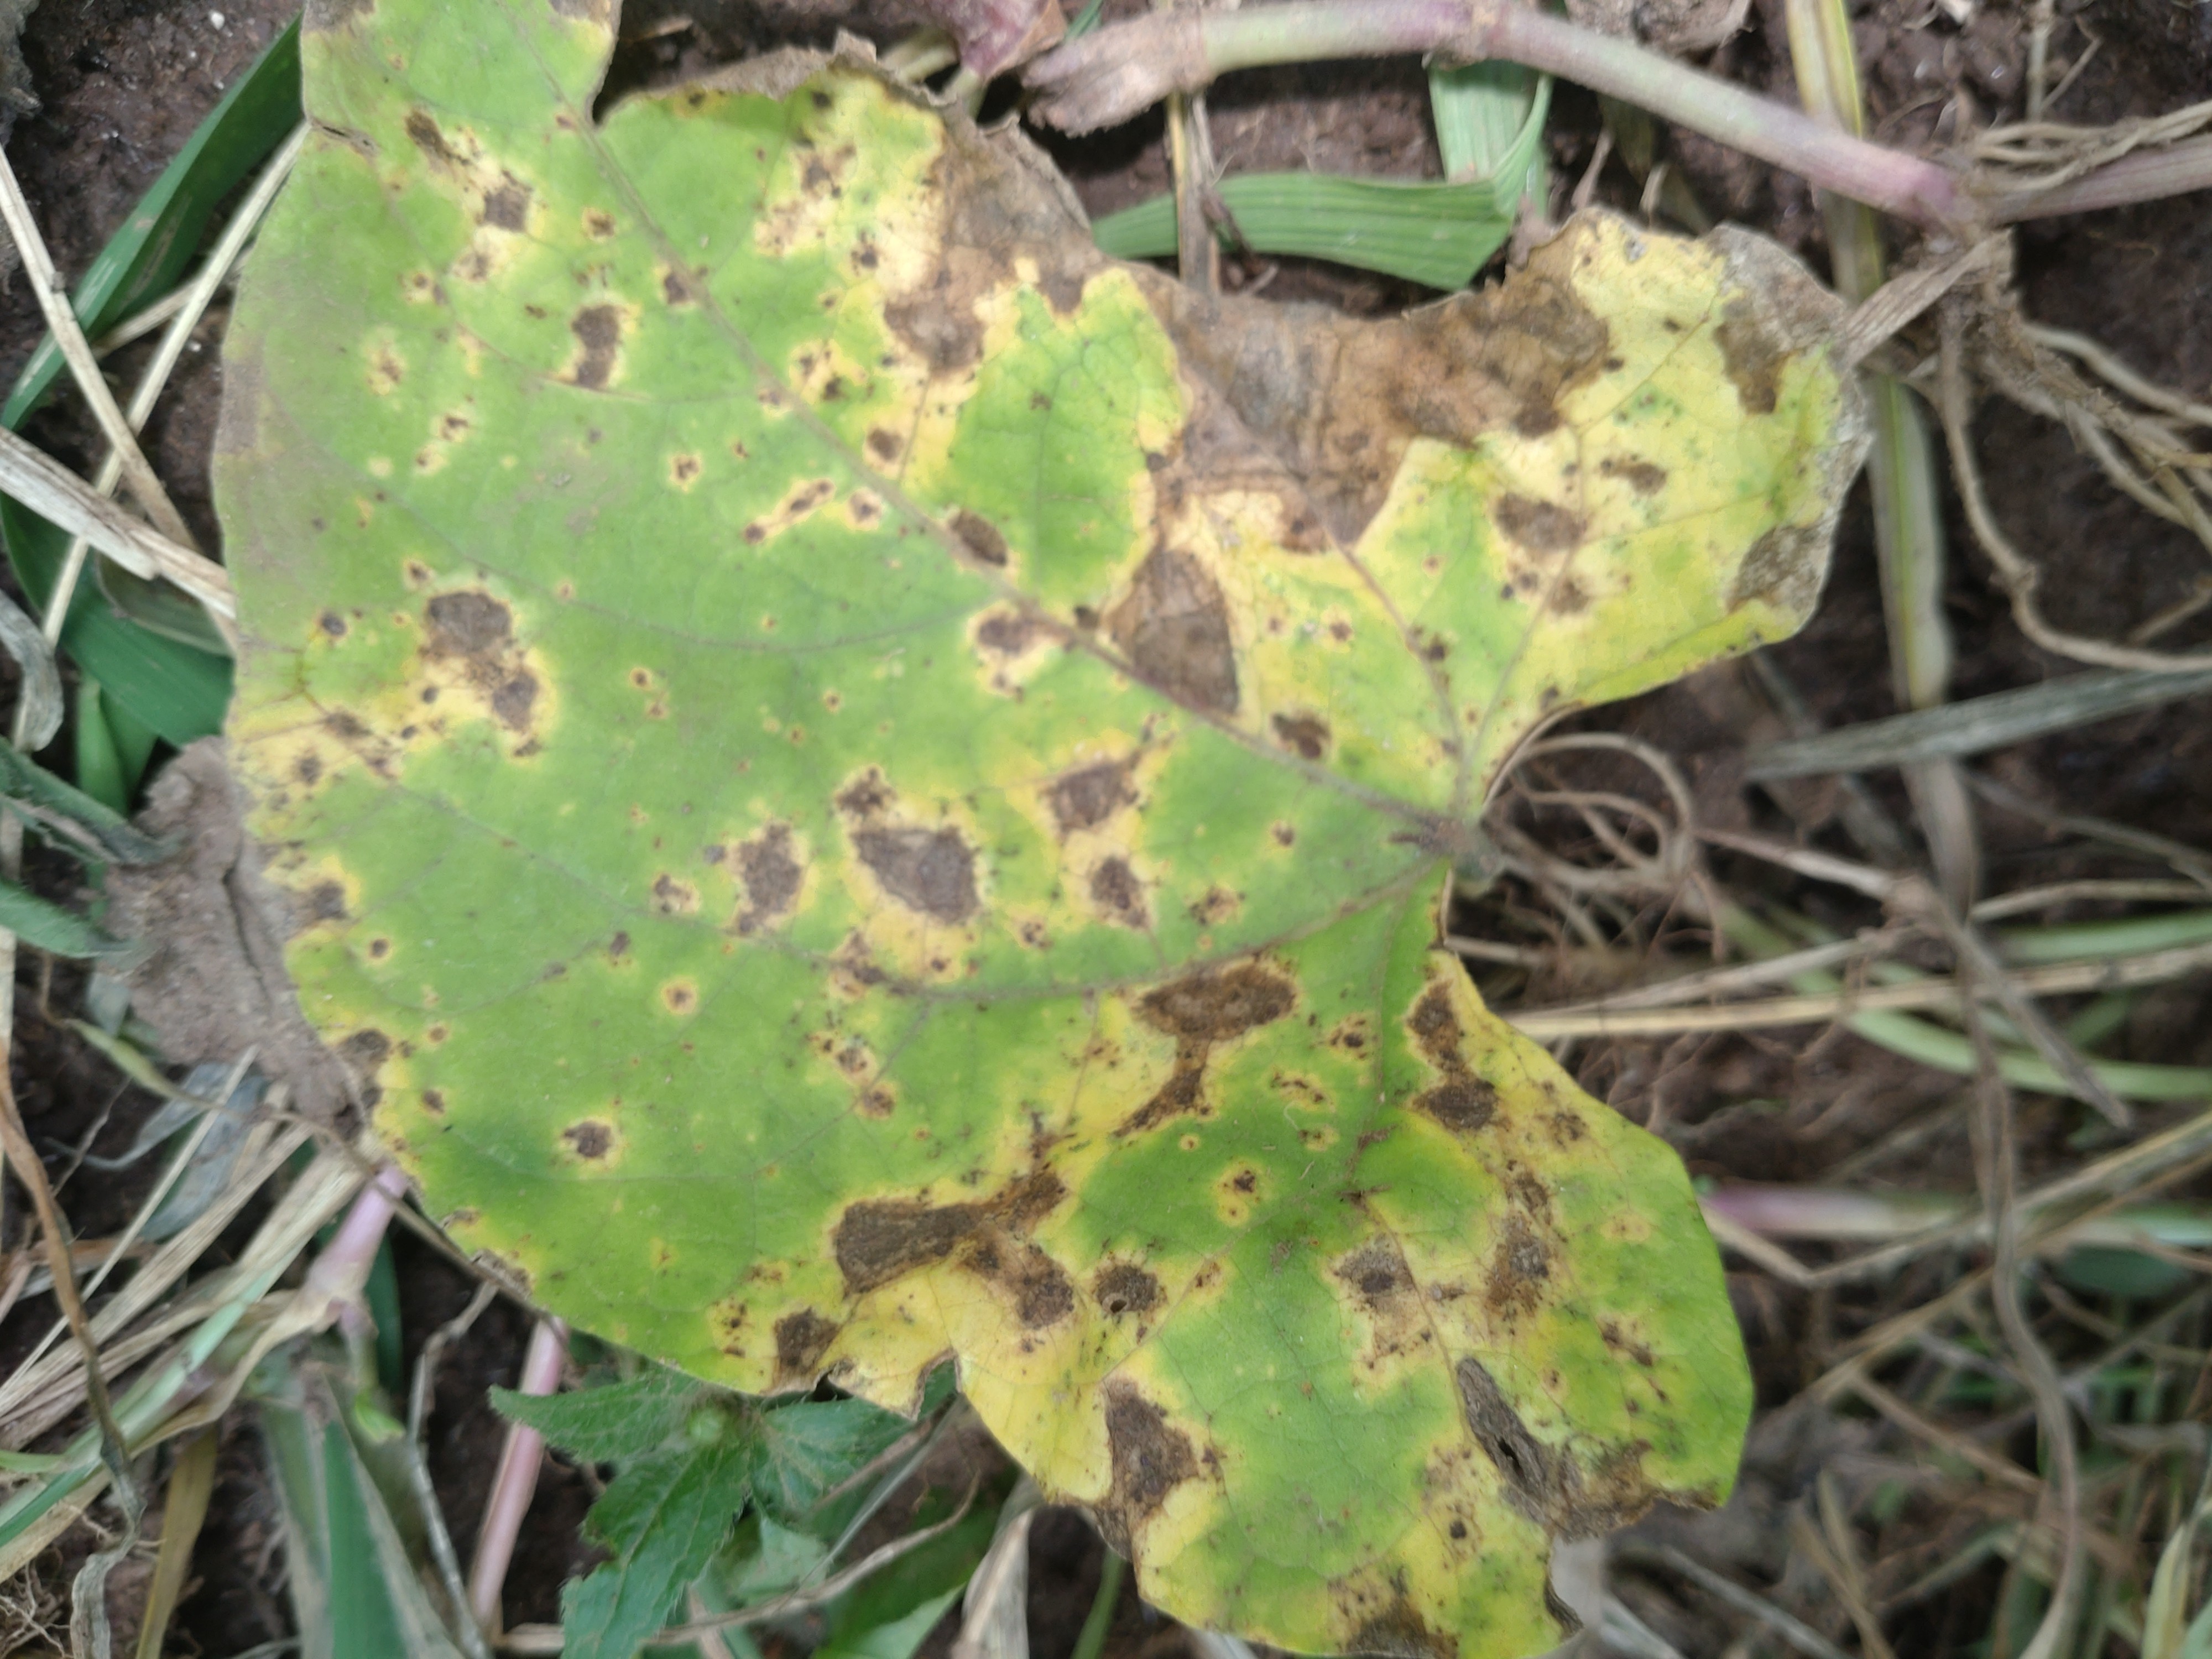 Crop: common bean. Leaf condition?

rust
